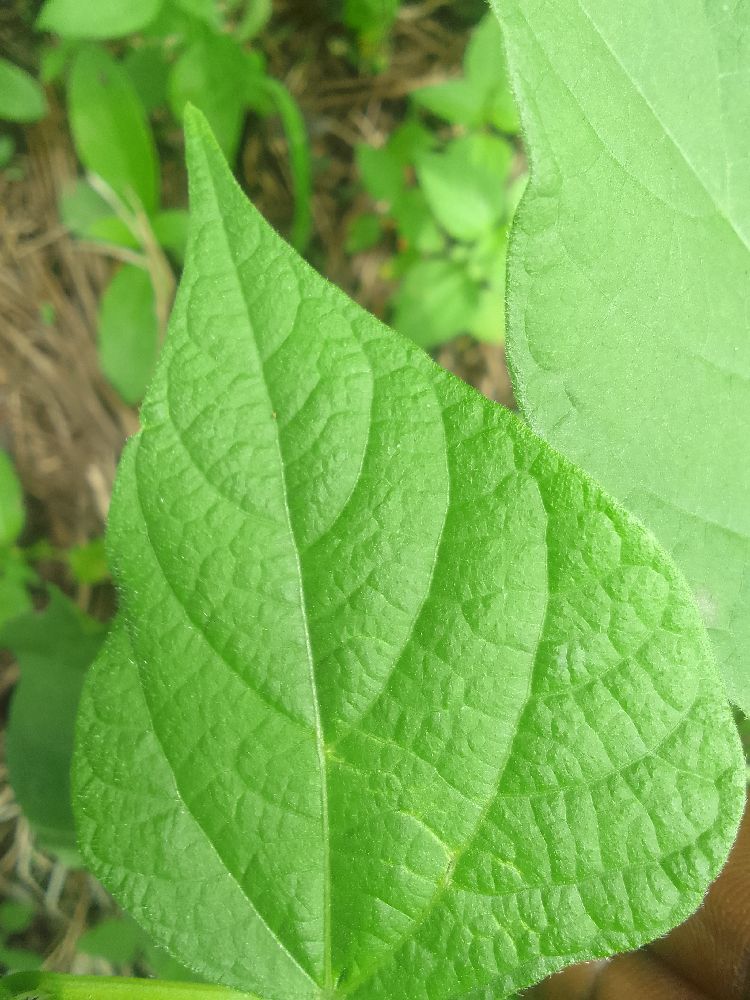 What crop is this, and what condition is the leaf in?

common bean, healthy
